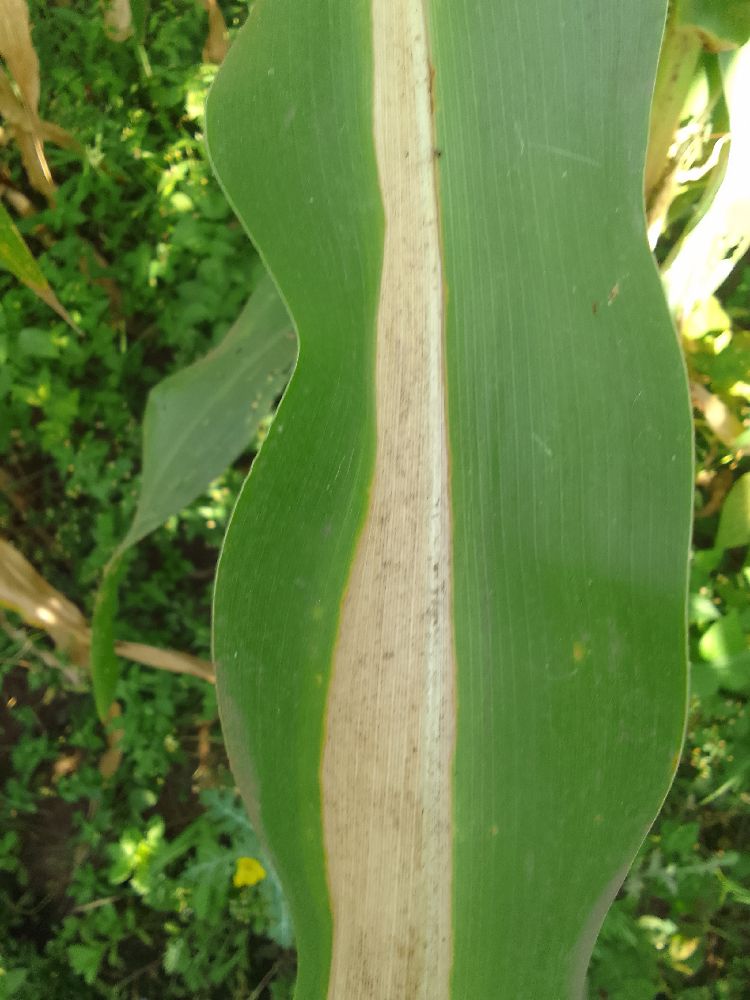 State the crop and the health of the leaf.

maize, maize lethal necrosis
